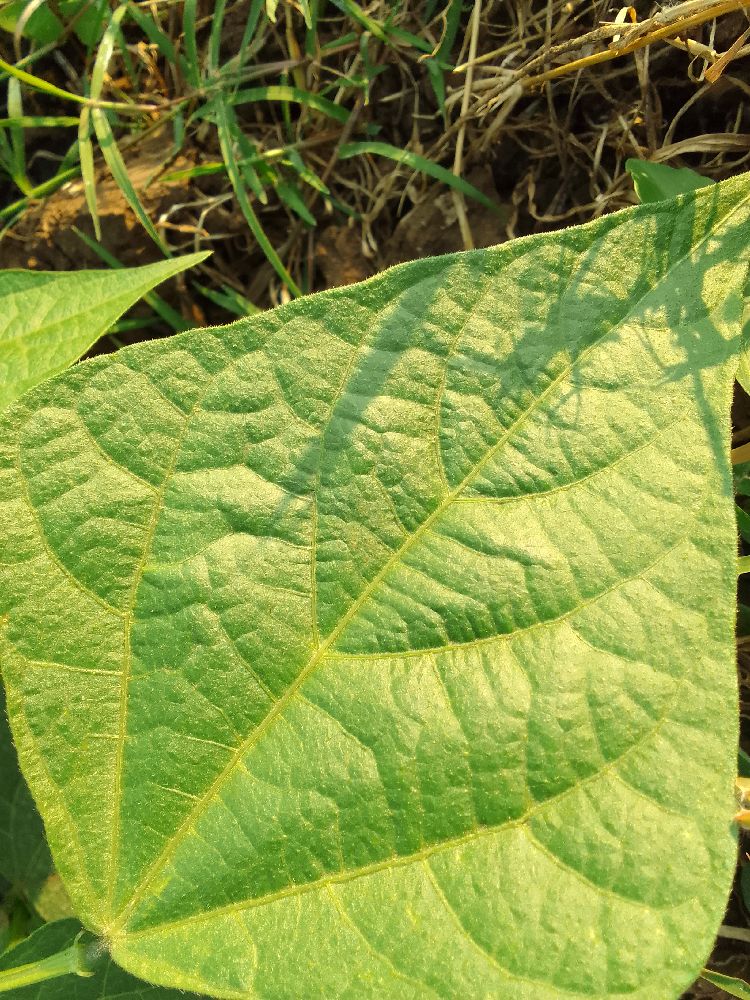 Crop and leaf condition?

common bean, healthy
